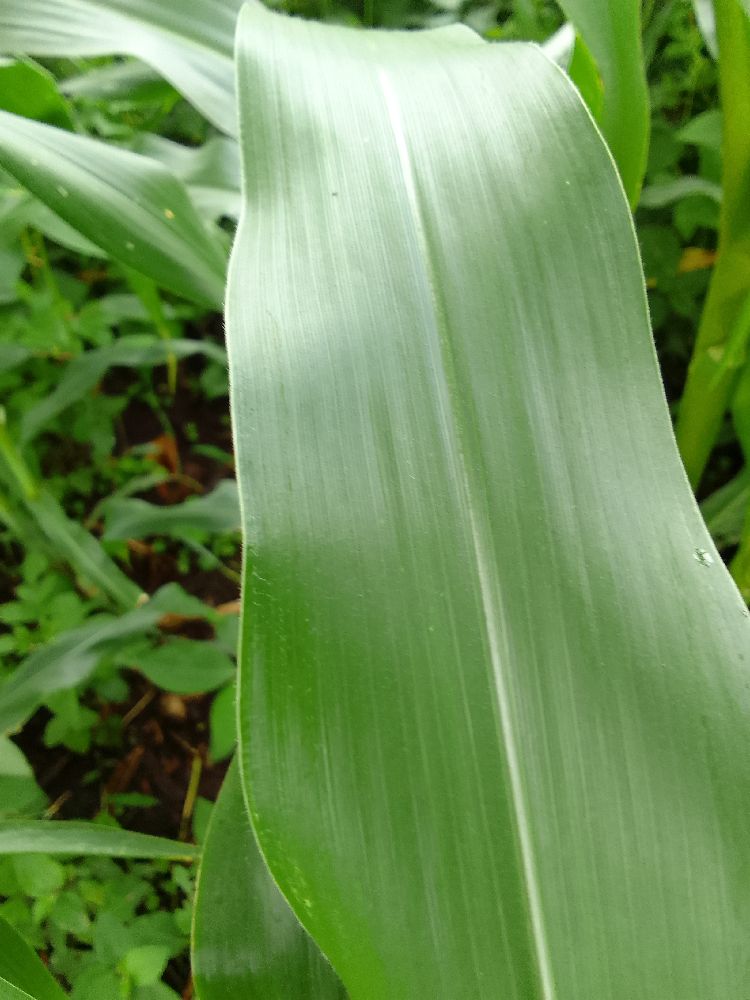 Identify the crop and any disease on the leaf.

maize, healthy
